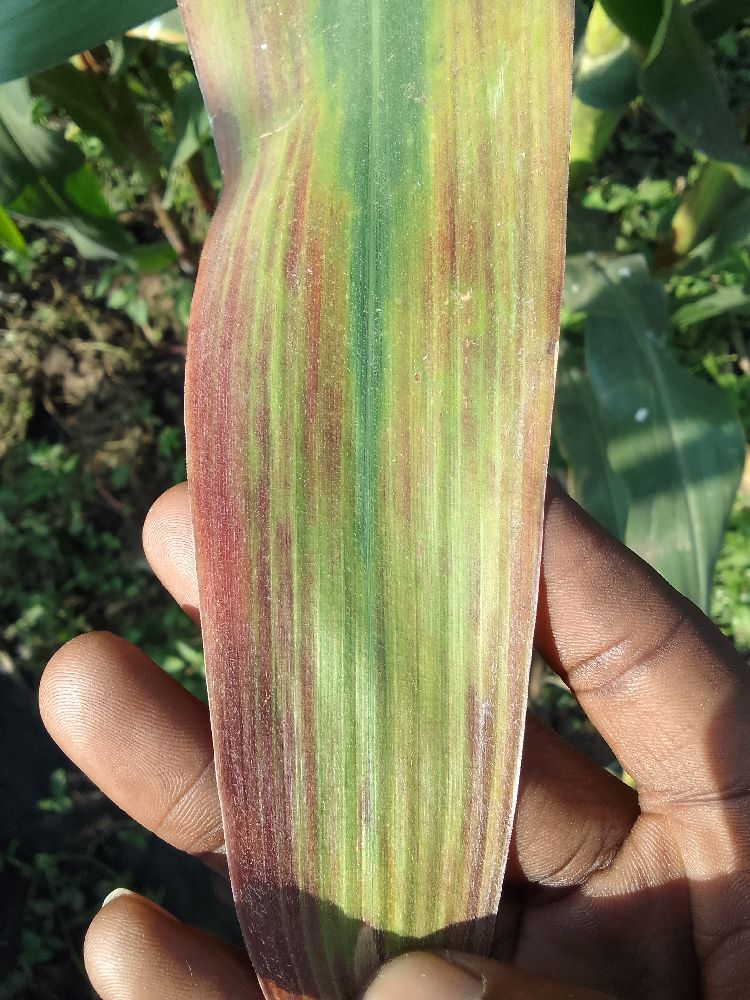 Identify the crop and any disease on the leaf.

maize, maize lethal necrosis
